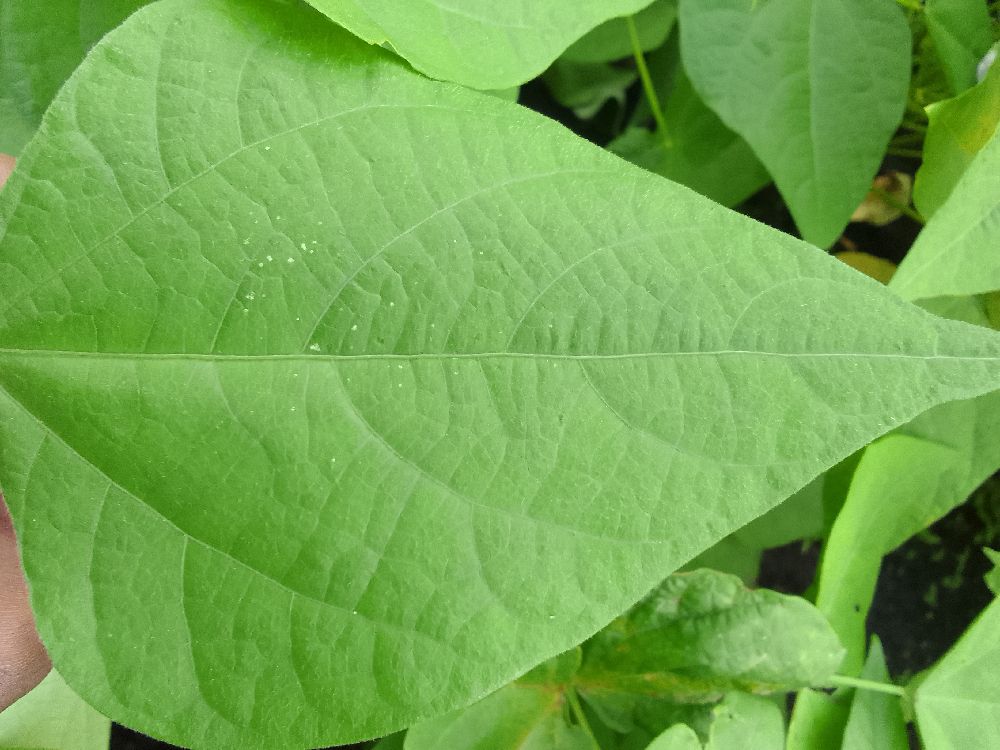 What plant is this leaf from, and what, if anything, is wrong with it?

common bean, healthy
